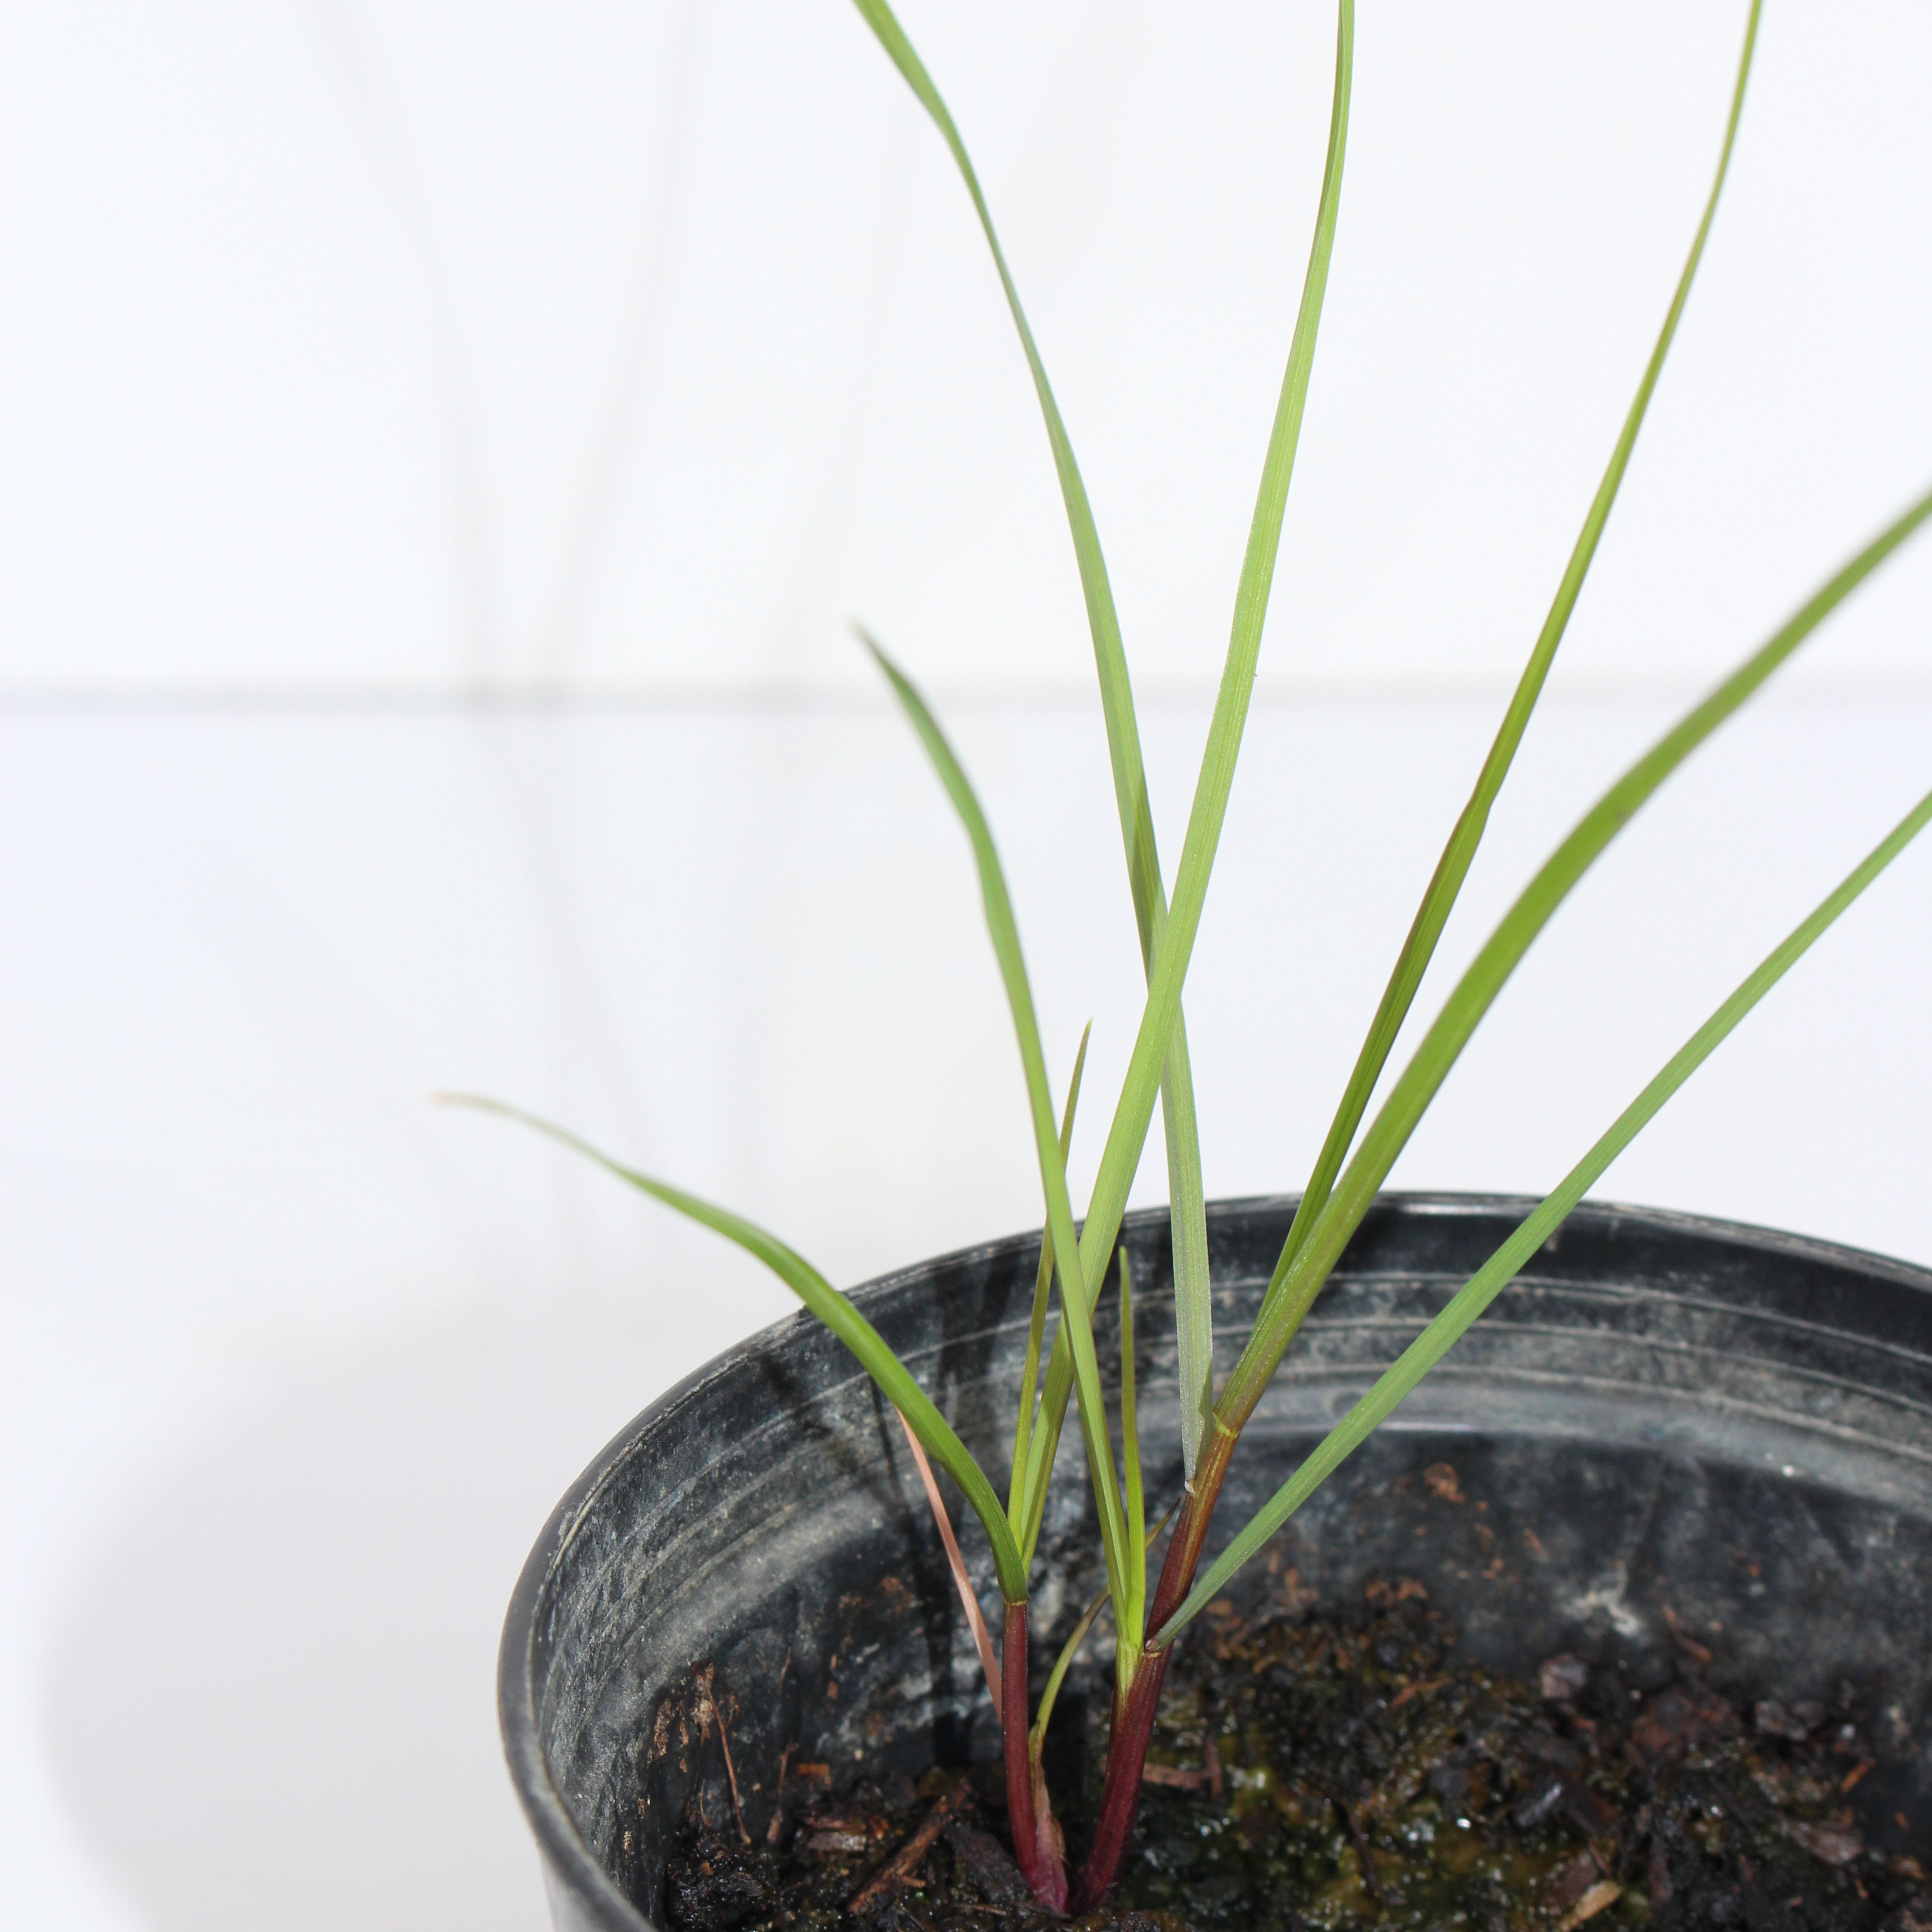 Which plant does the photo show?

Lolium multiflorum
